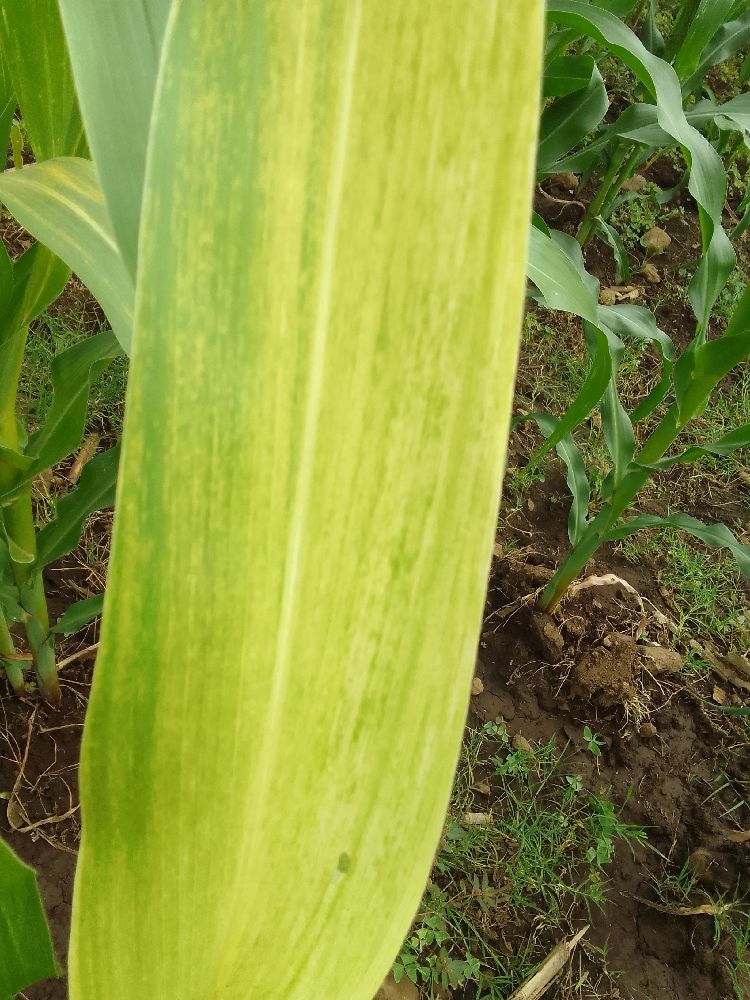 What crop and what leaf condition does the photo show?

maize, maize lethal necrosis
